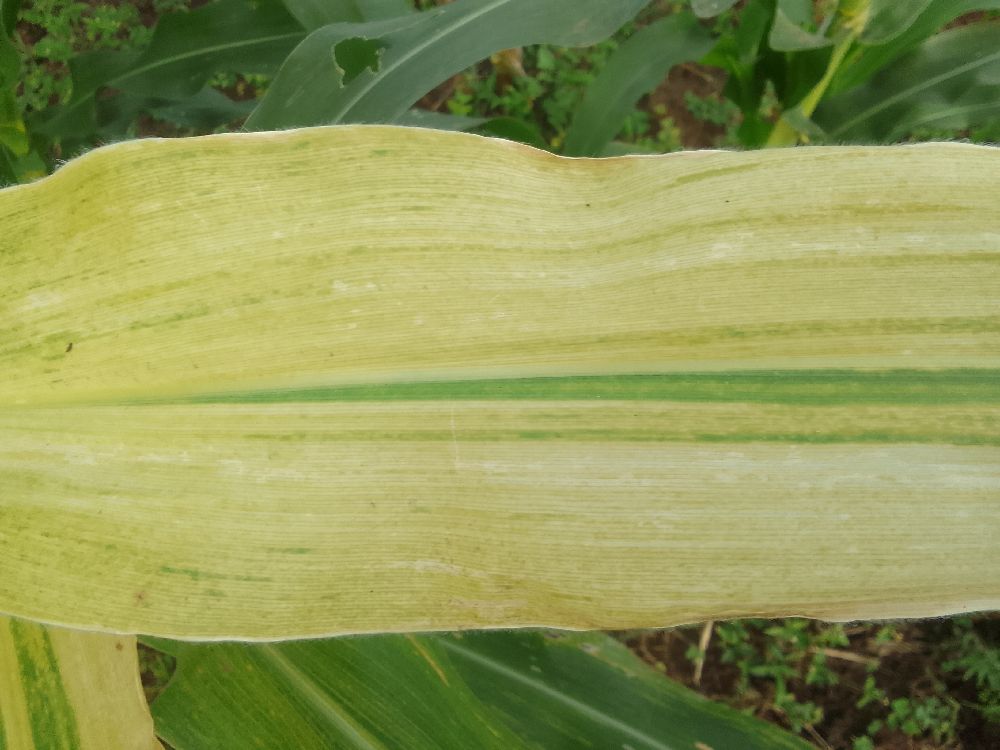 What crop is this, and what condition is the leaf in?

maize, maize lethal necrosis
